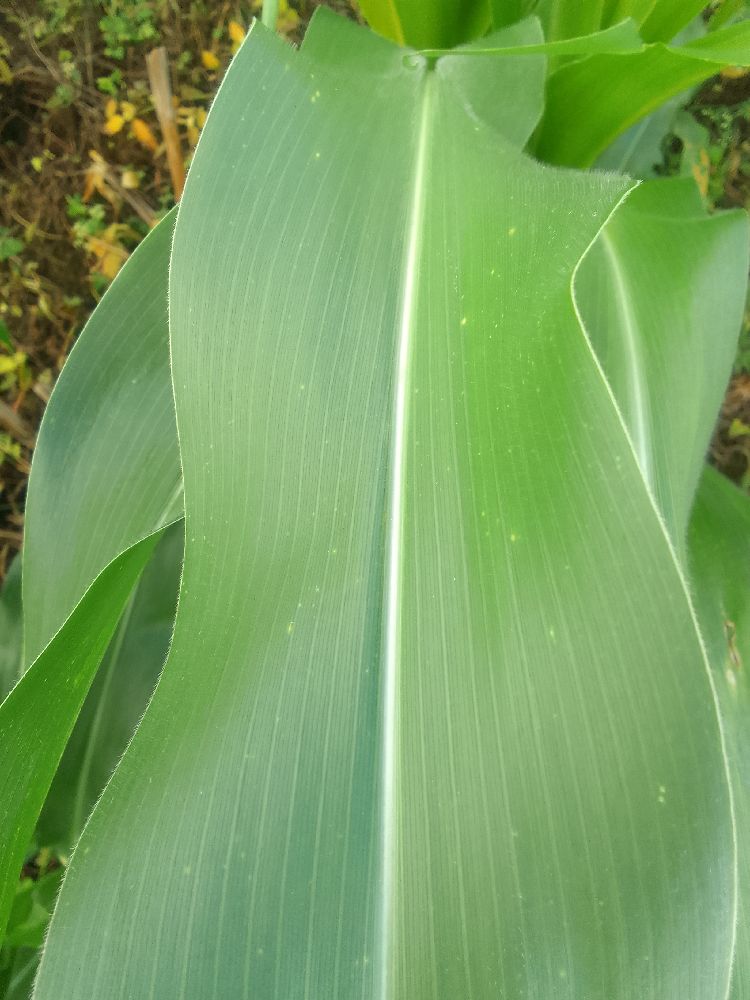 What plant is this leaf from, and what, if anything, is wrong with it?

maize, healthy
